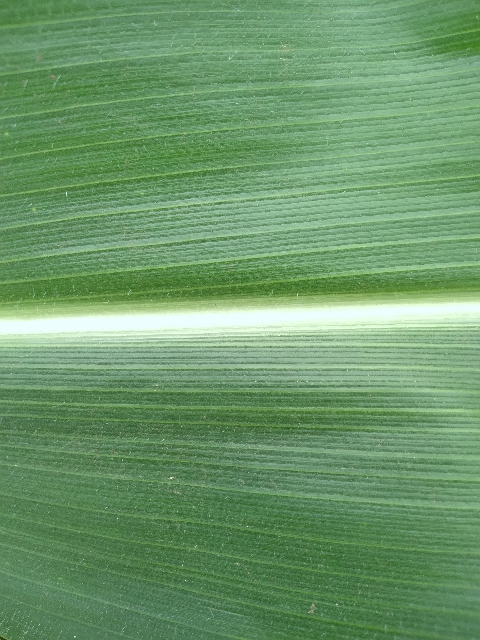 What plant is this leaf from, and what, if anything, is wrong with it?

maize, healthy
